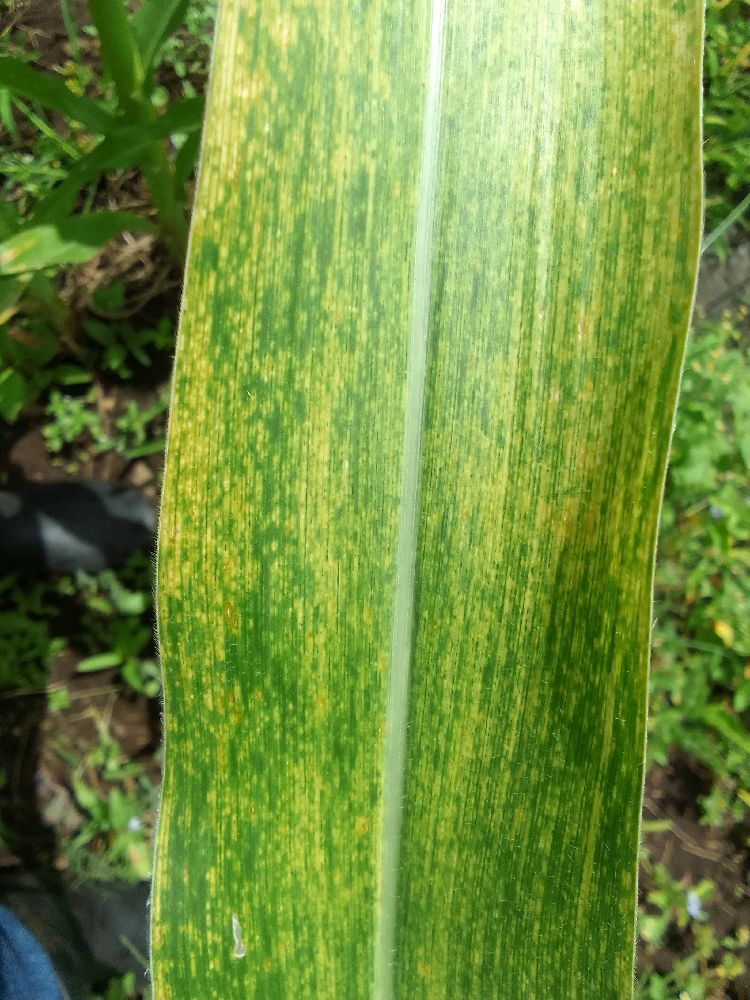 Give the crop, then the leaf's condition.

maize, maize lethal necrosis
